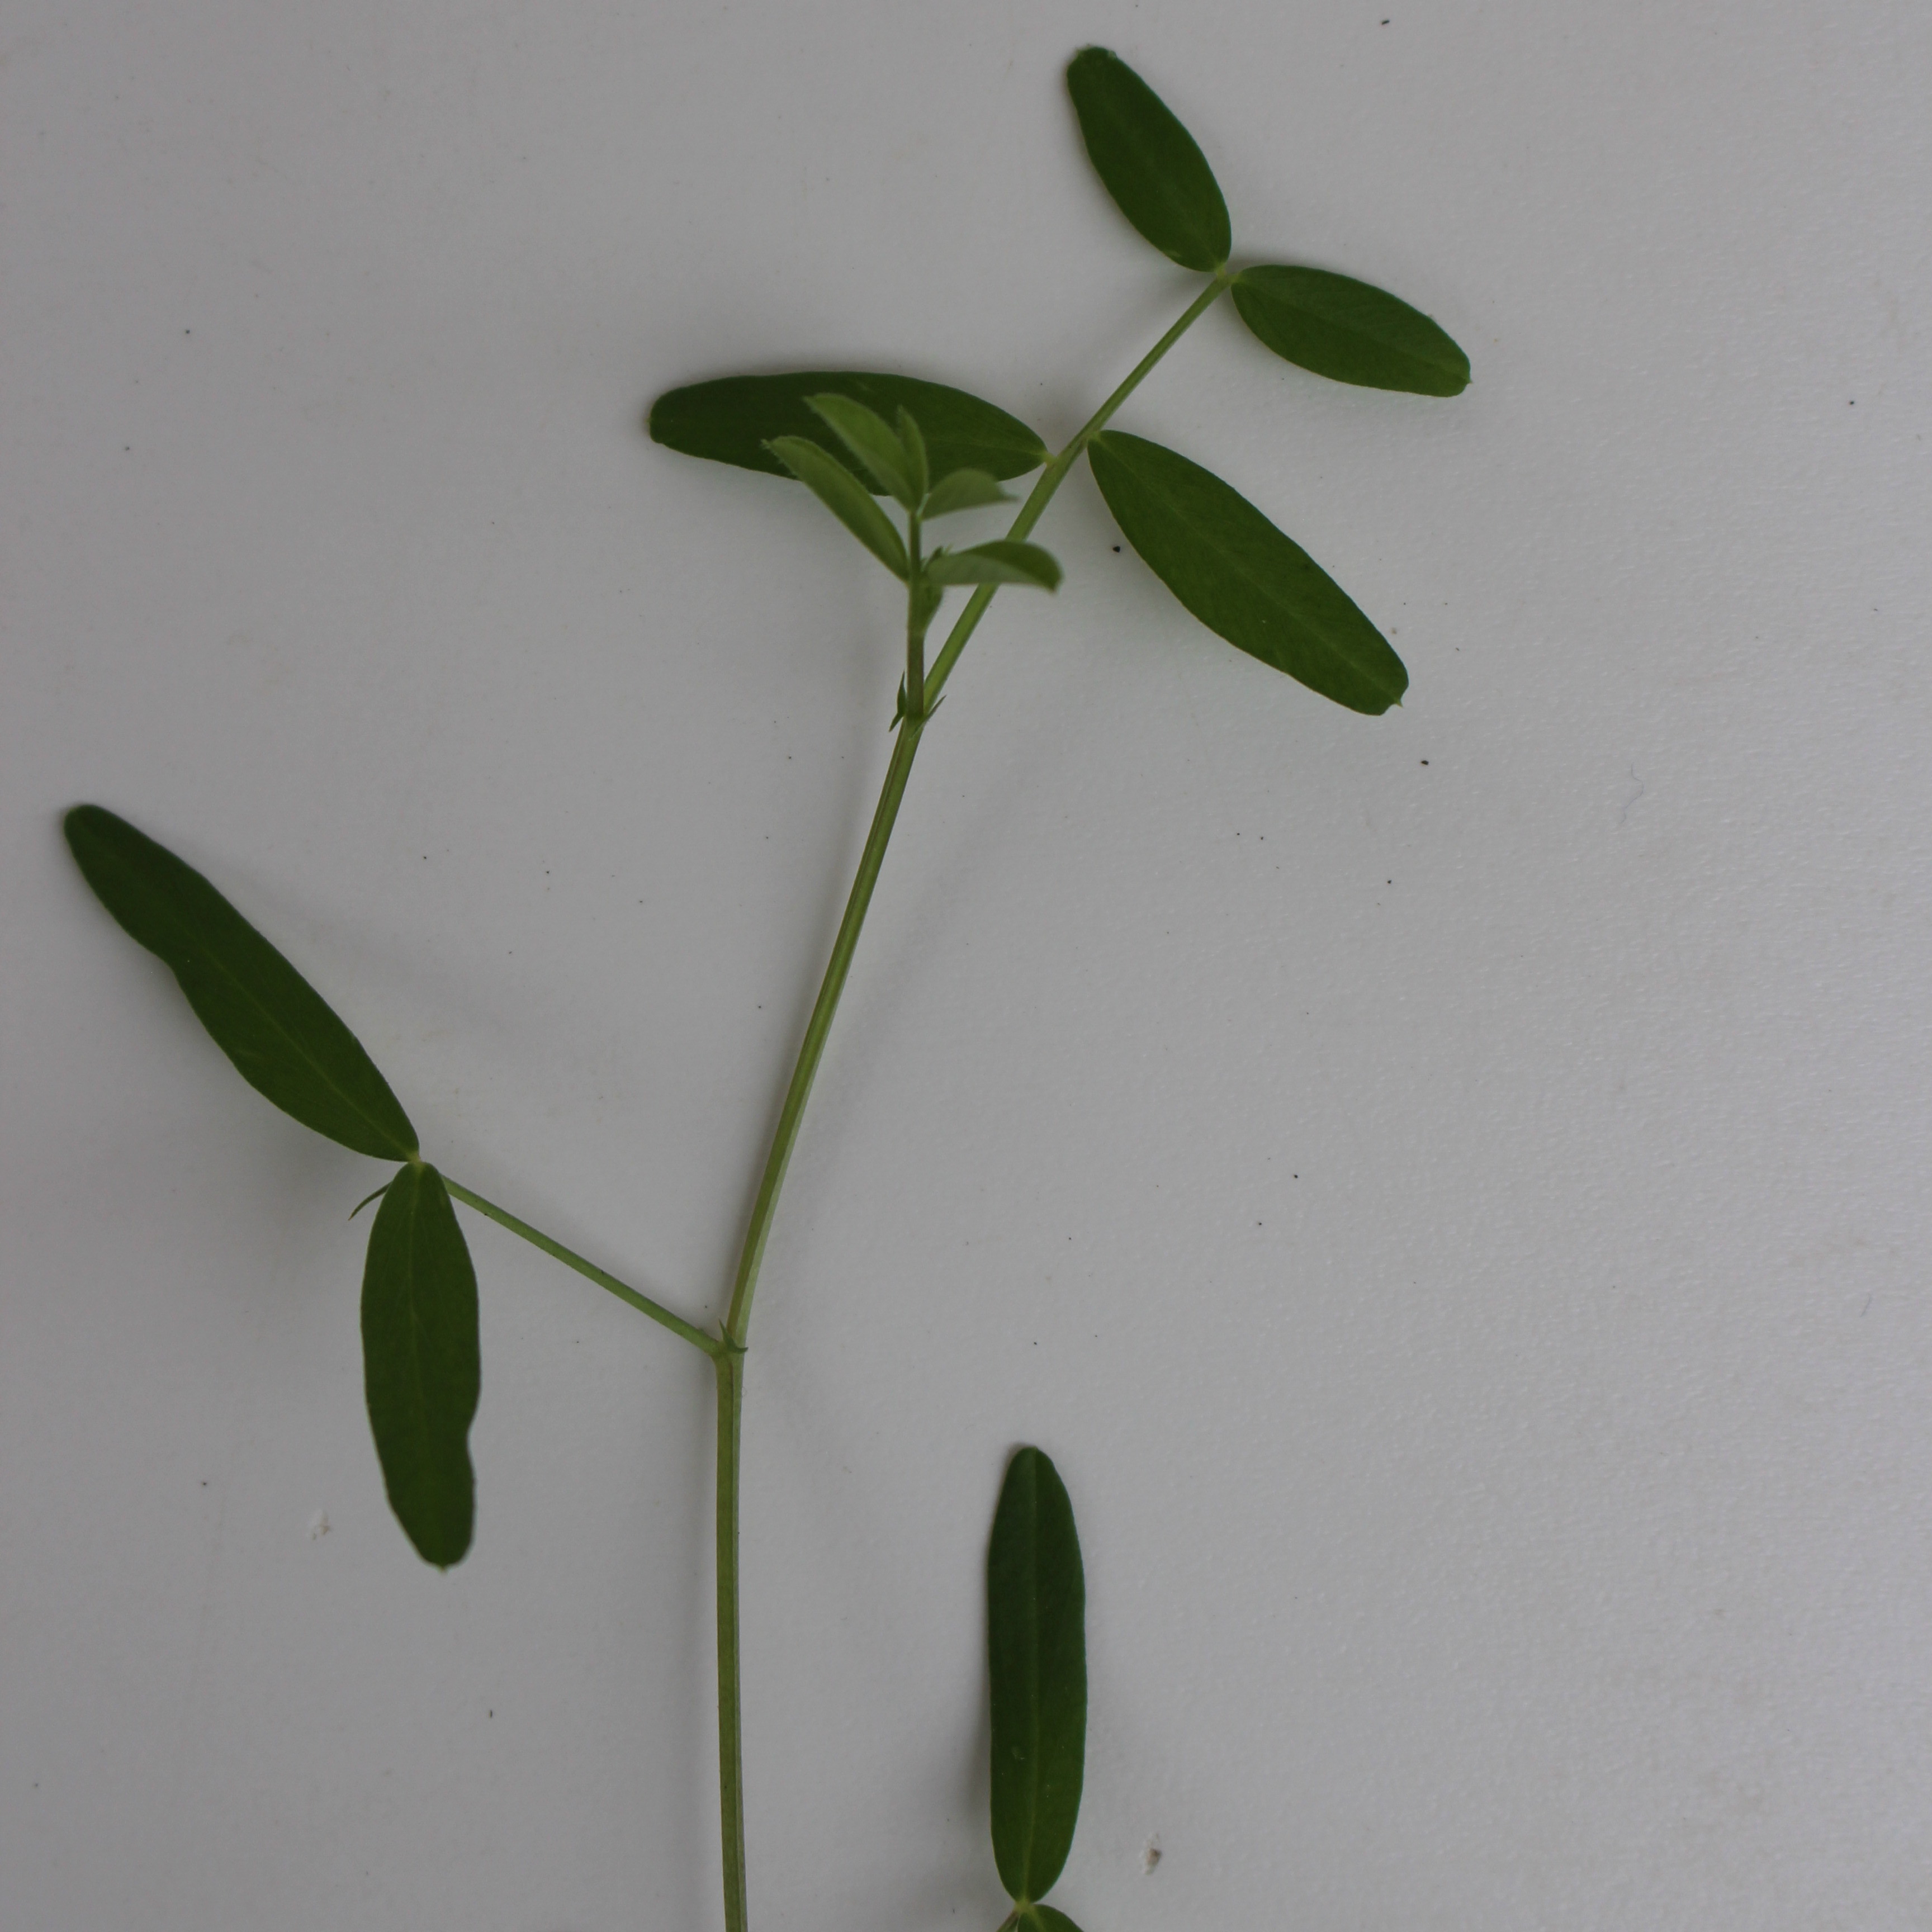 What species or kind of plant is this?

Vicia sativa
